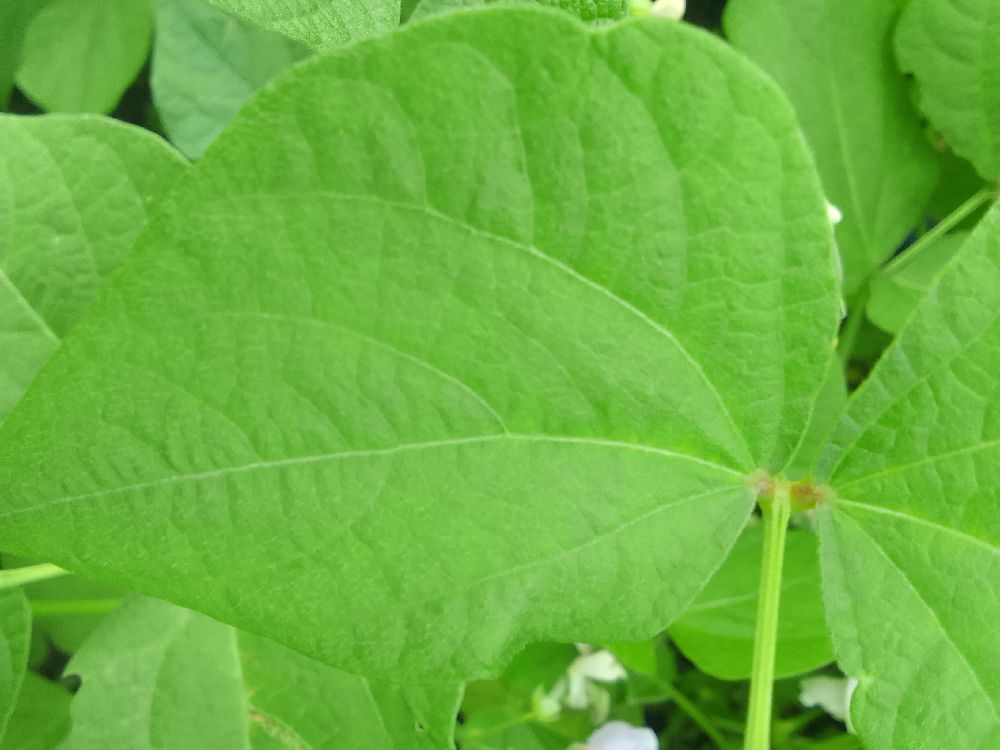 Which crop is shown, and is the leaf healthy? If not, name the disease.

common bean, healthy
